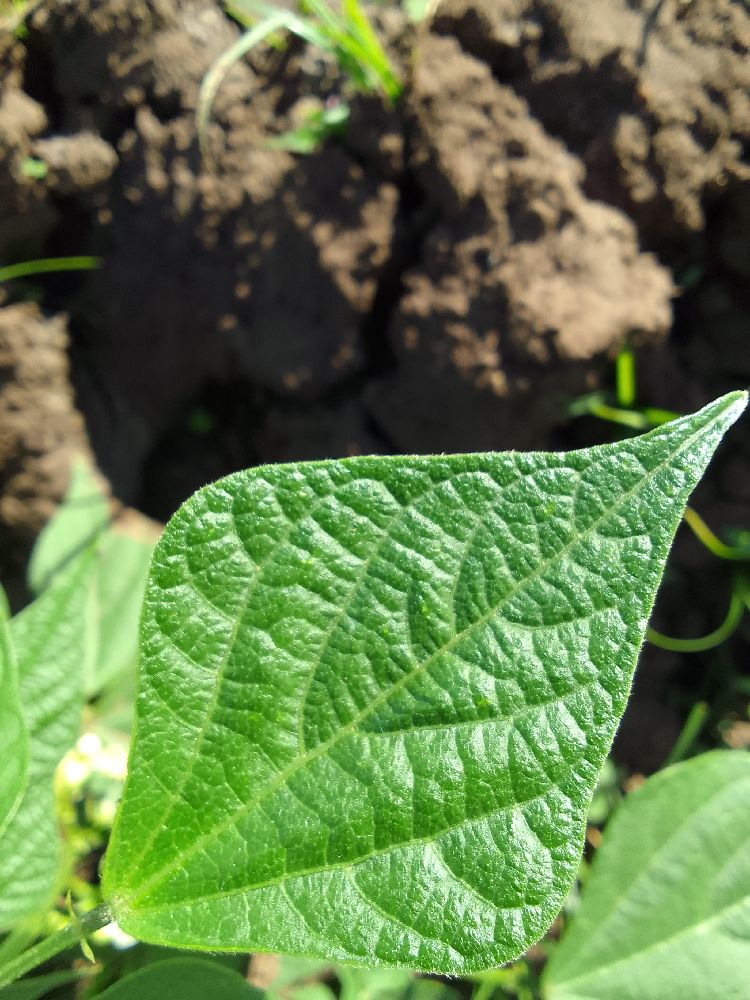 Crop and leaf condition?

common bean, healthy
